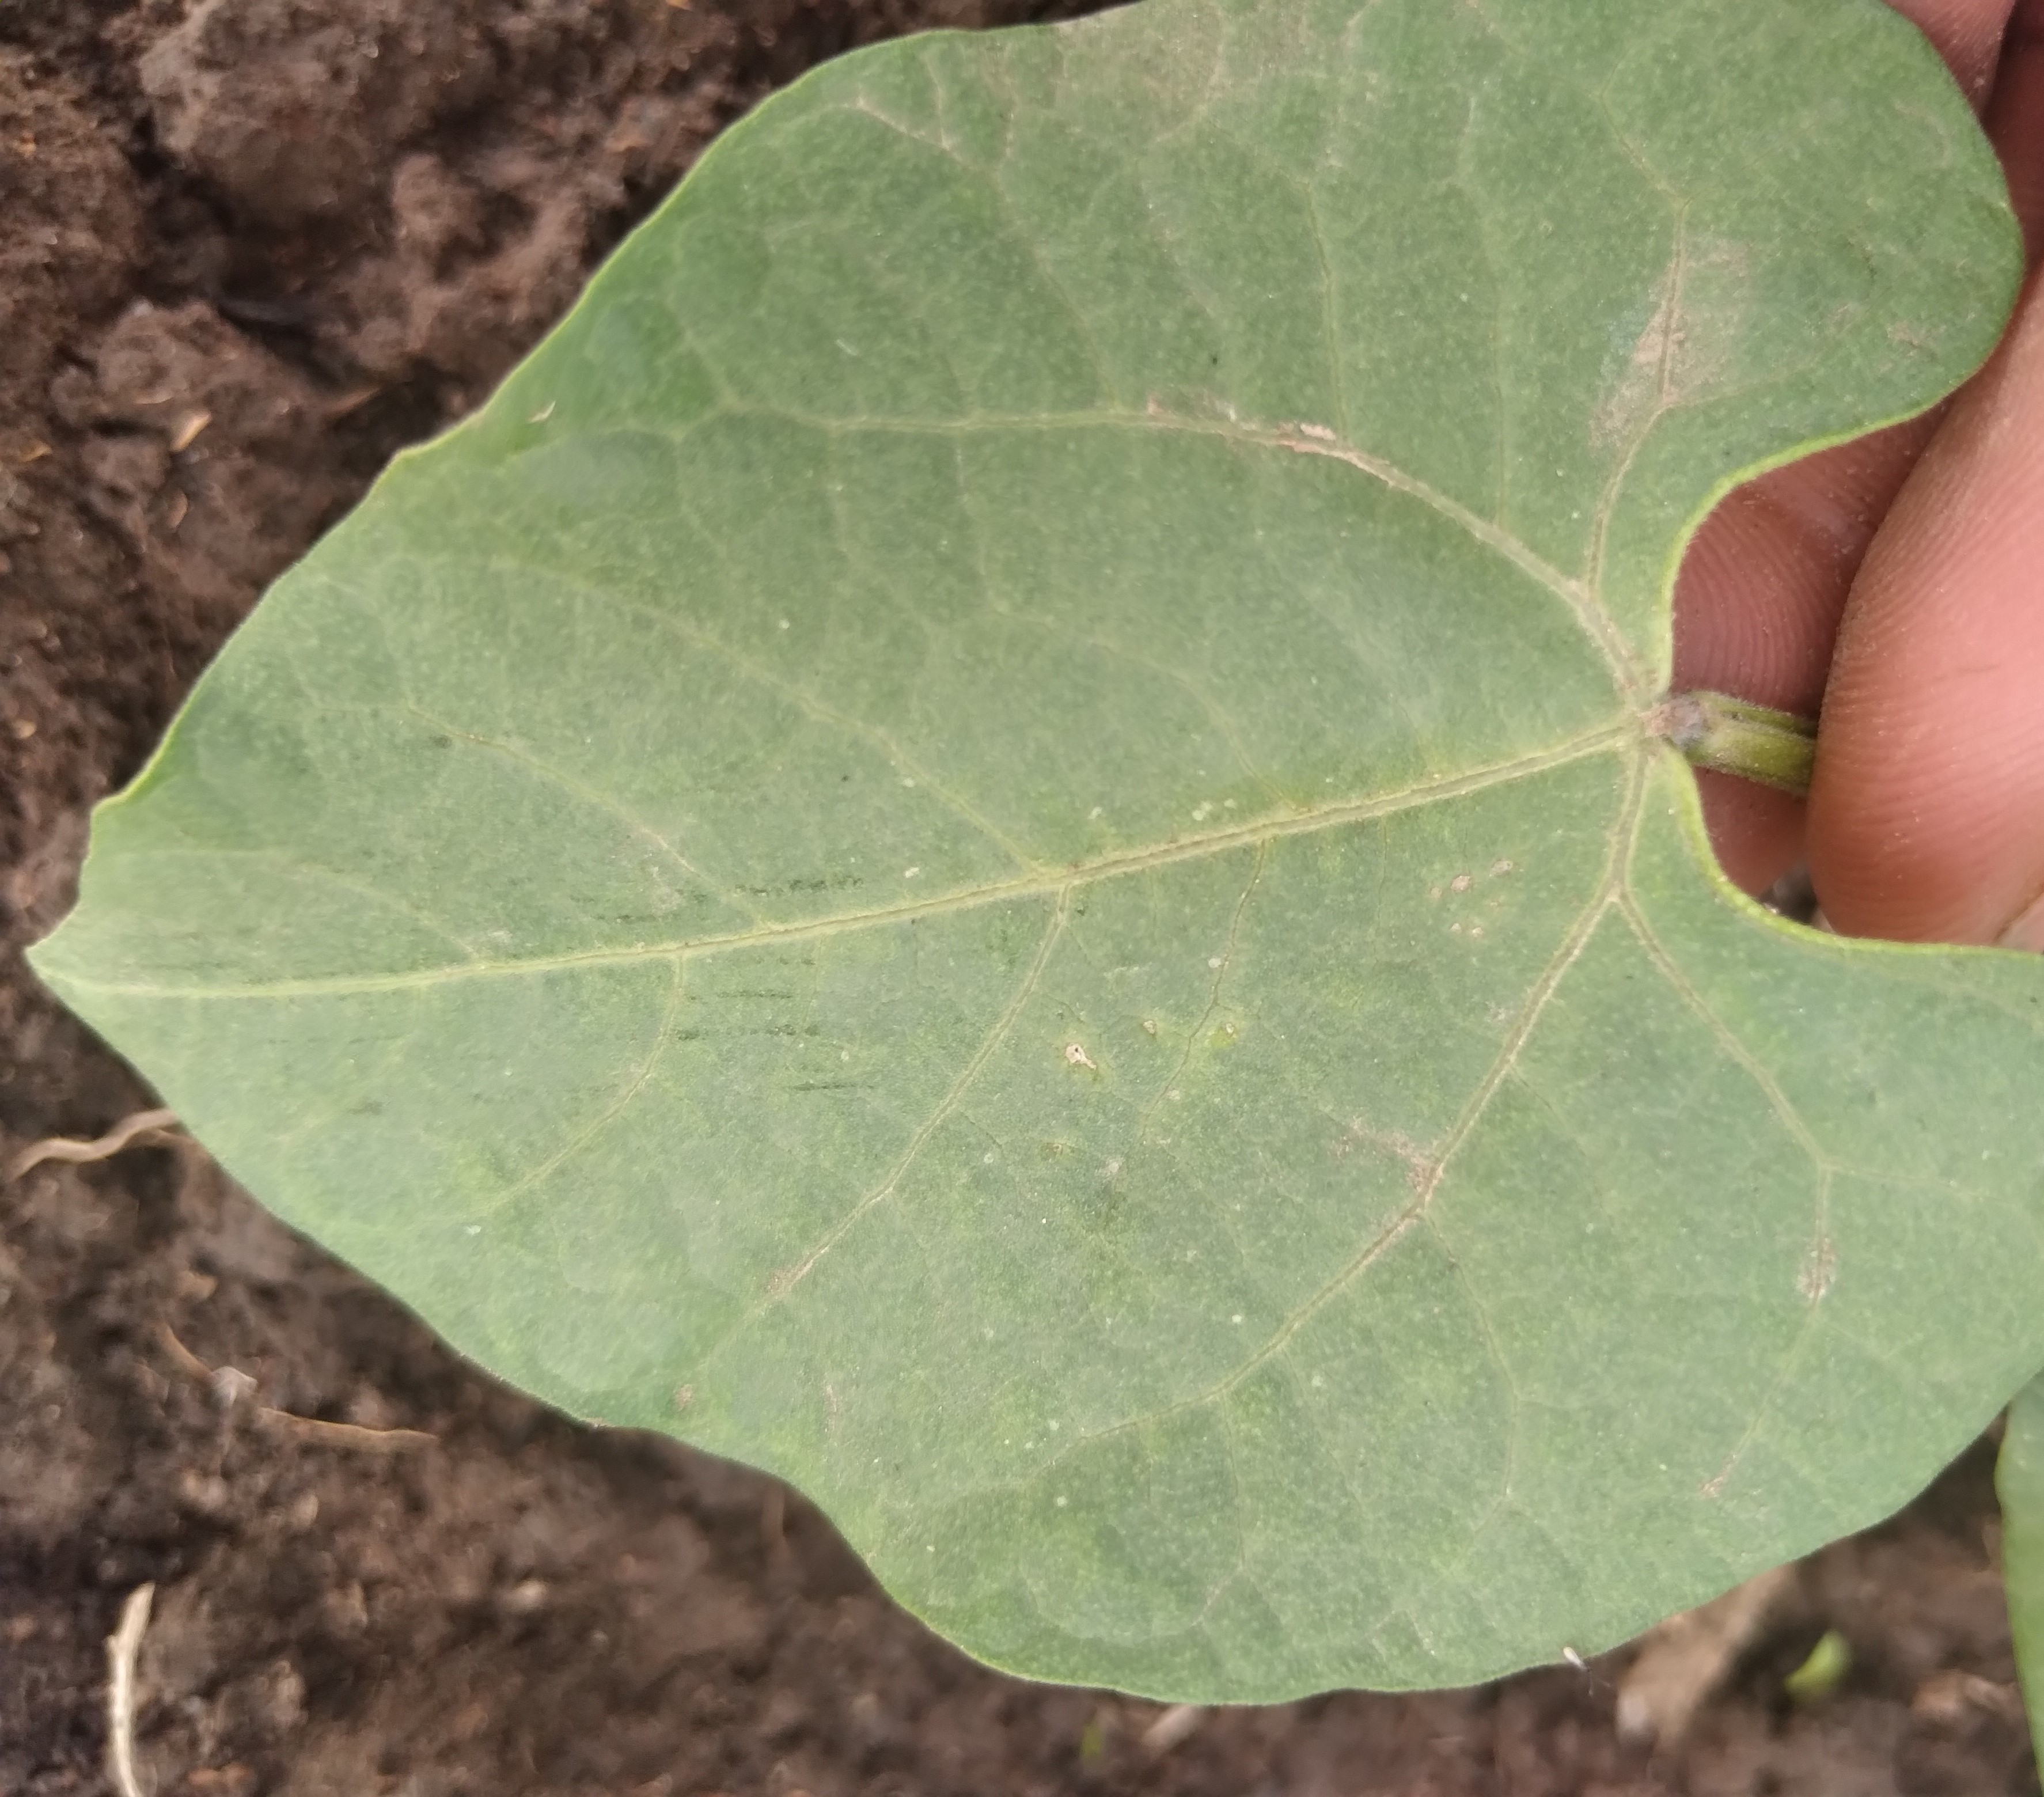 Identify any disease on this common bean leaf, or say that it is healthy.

healthy
